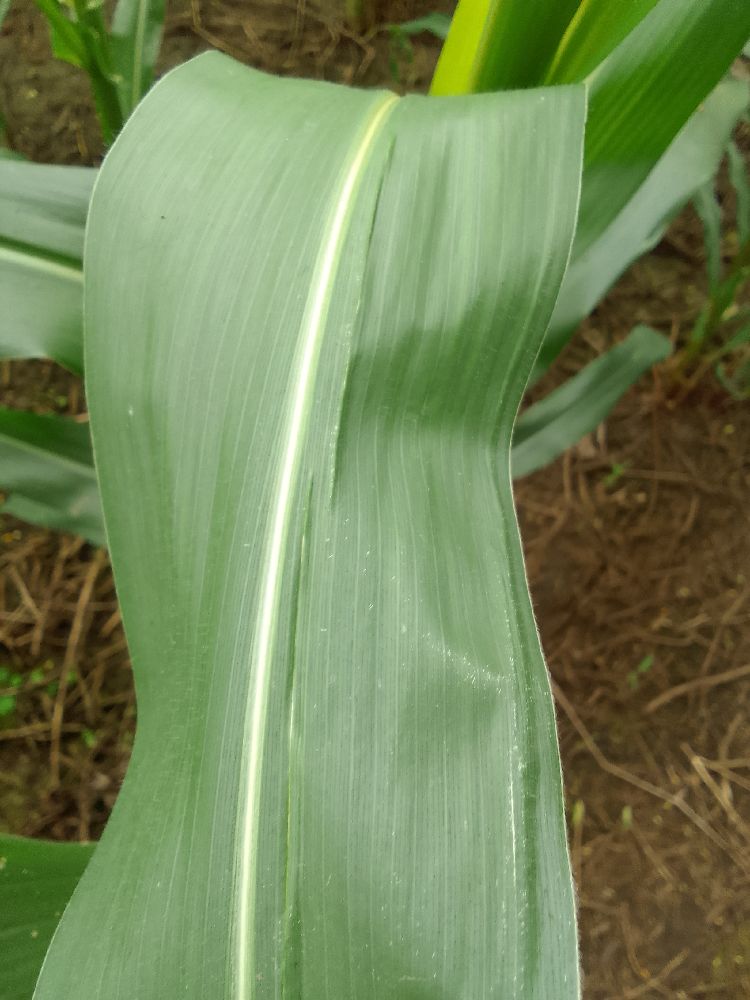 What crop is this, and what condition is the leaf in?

maize, healthy
